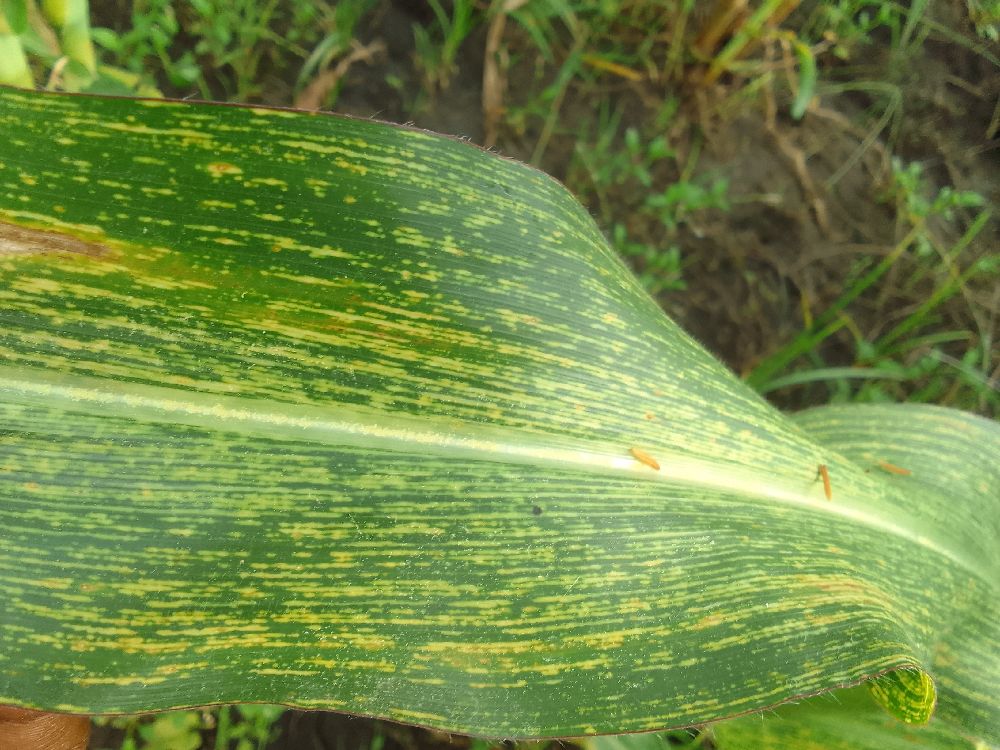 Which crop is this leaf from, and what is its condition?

maize, maize streak virus
